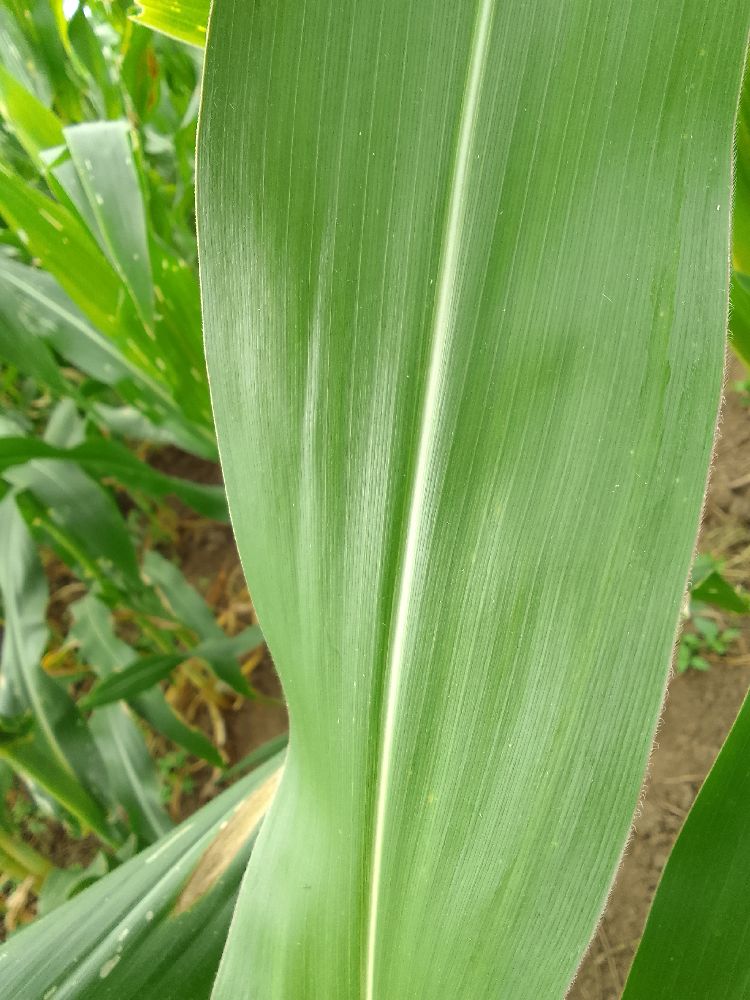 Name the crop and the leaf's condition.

maize, healthy
